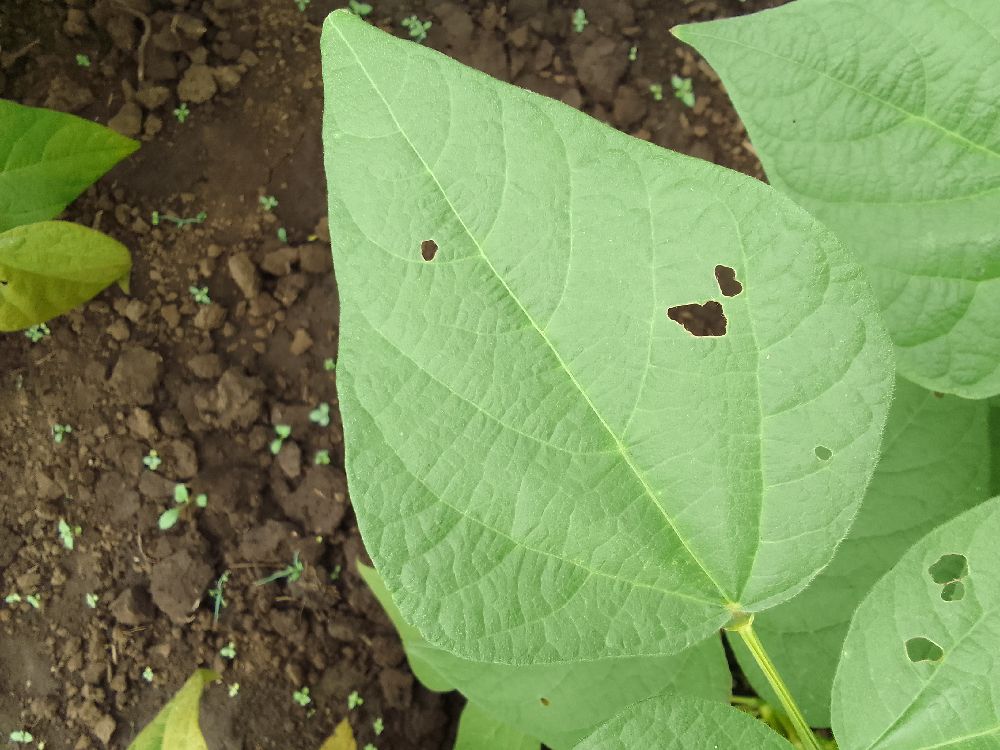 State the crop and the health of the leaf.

common bean, healthy
